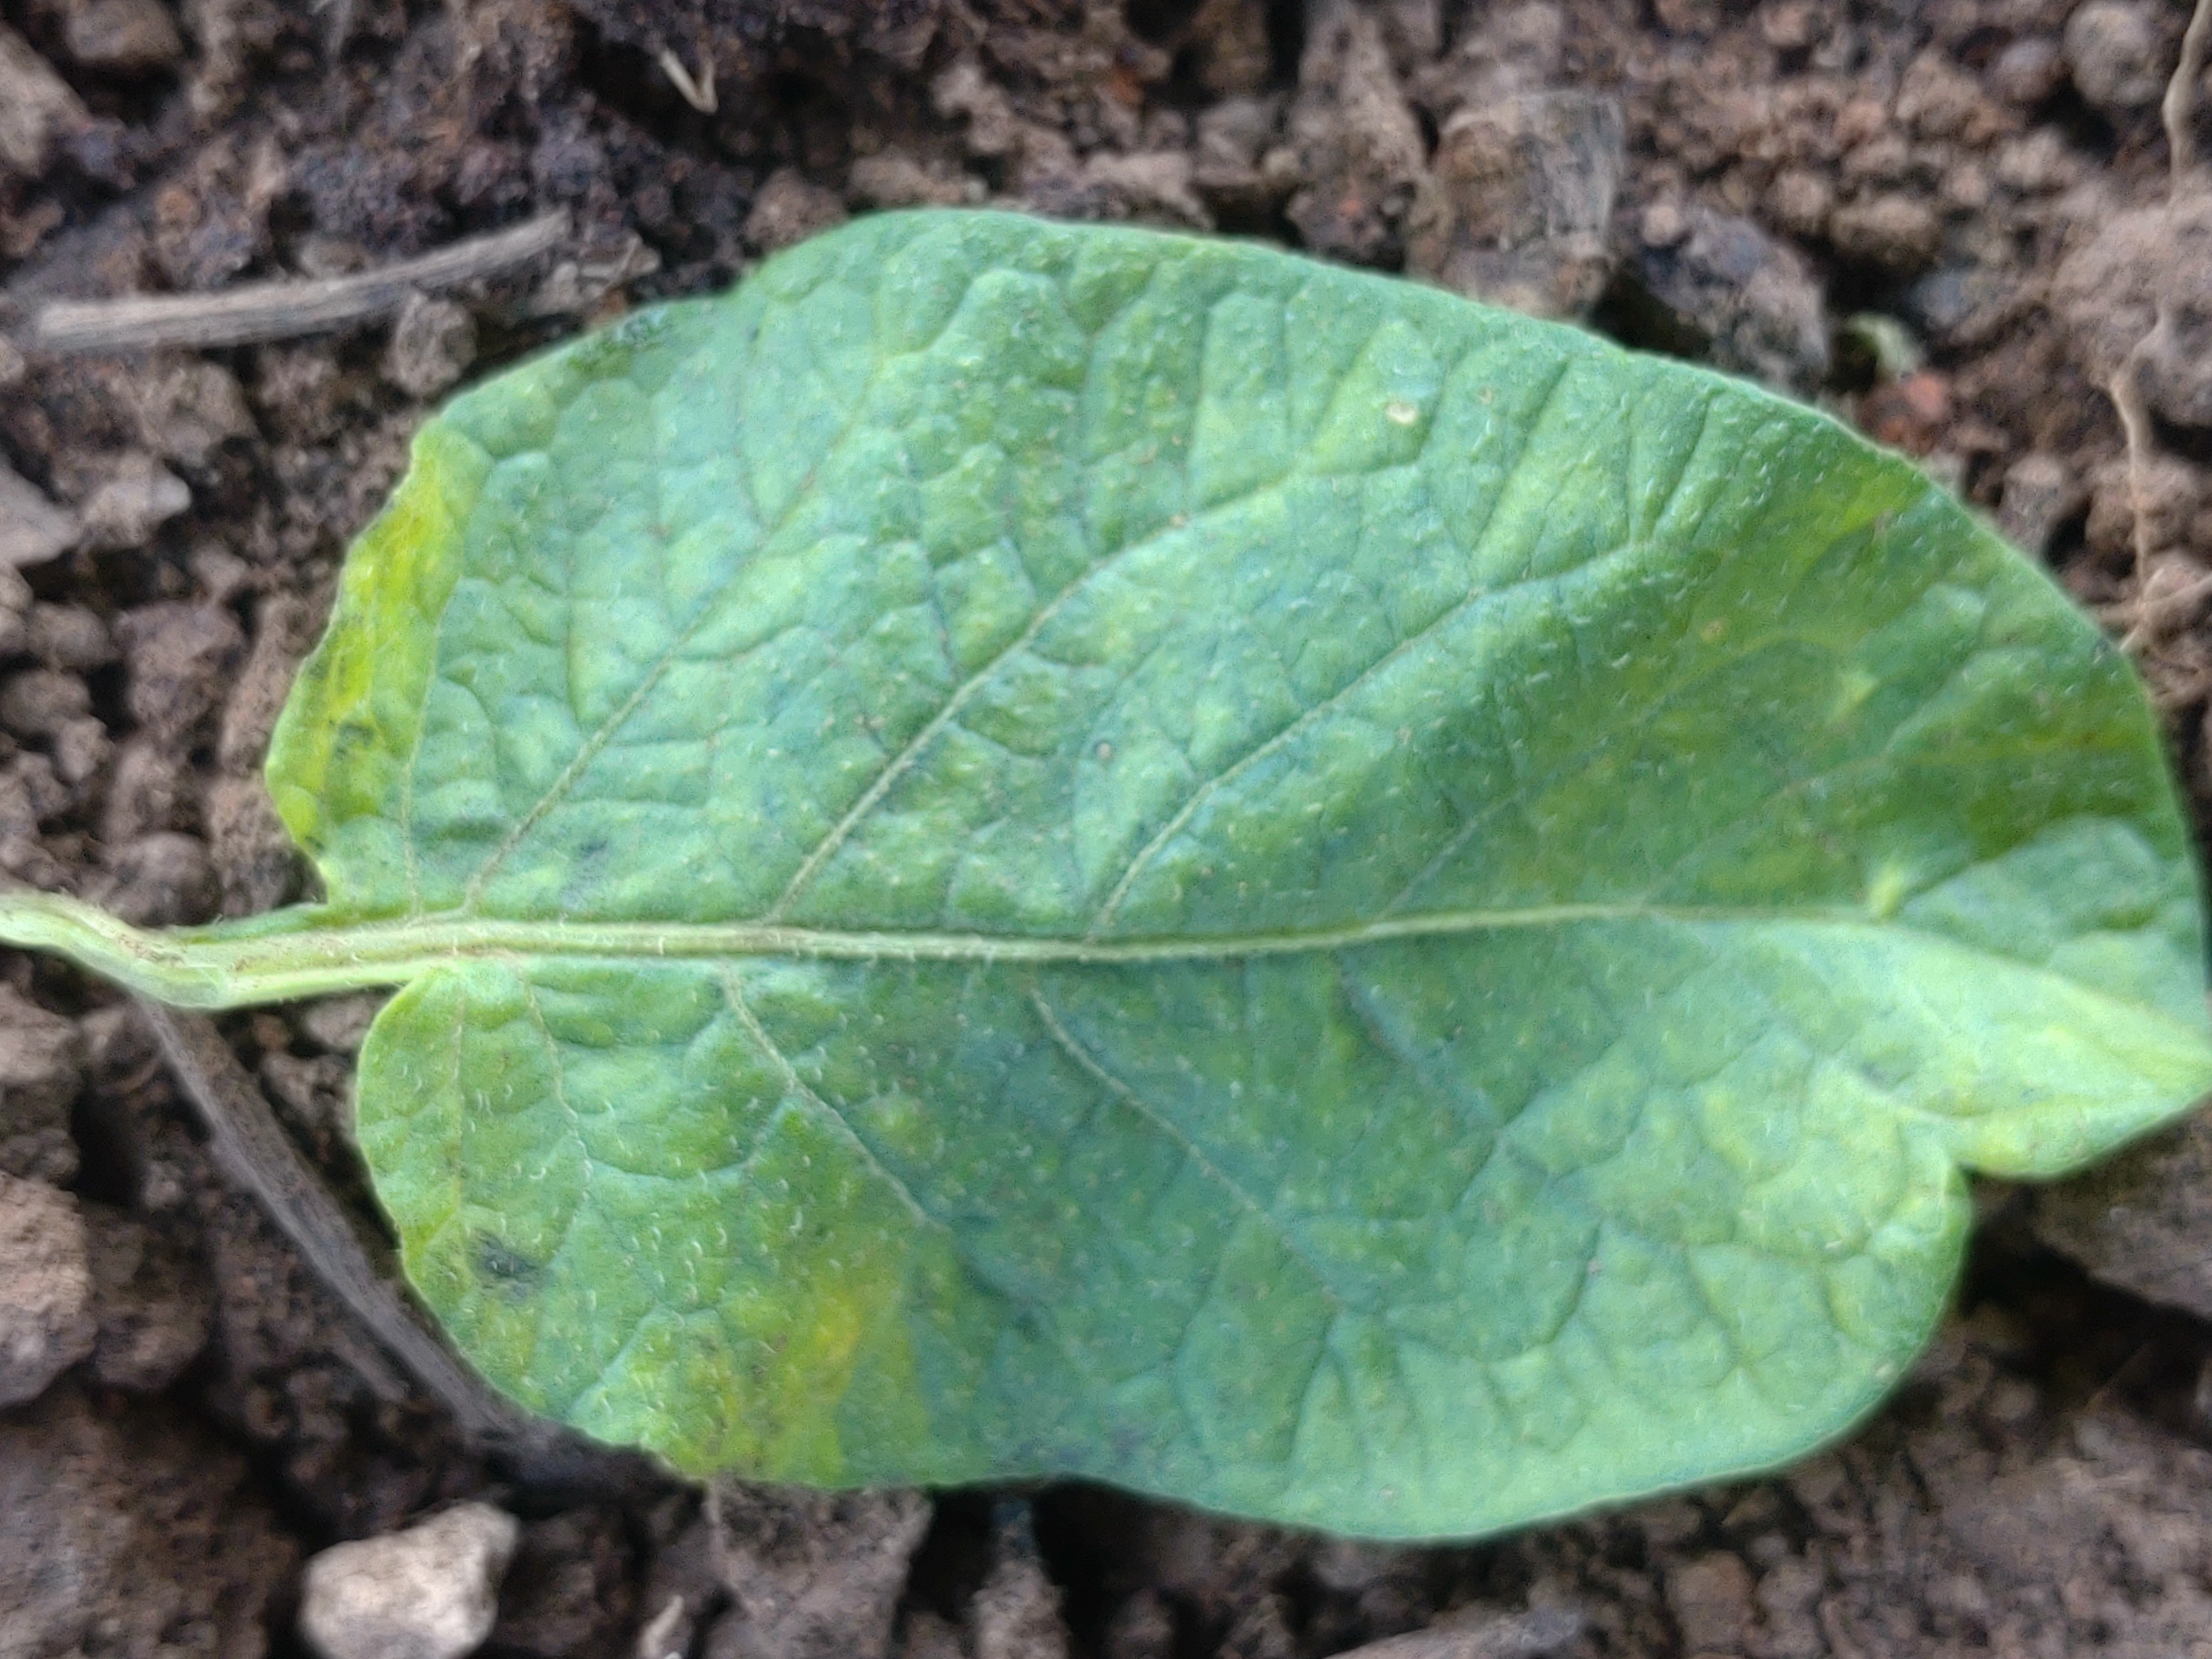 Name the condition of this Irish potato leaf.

late blight
